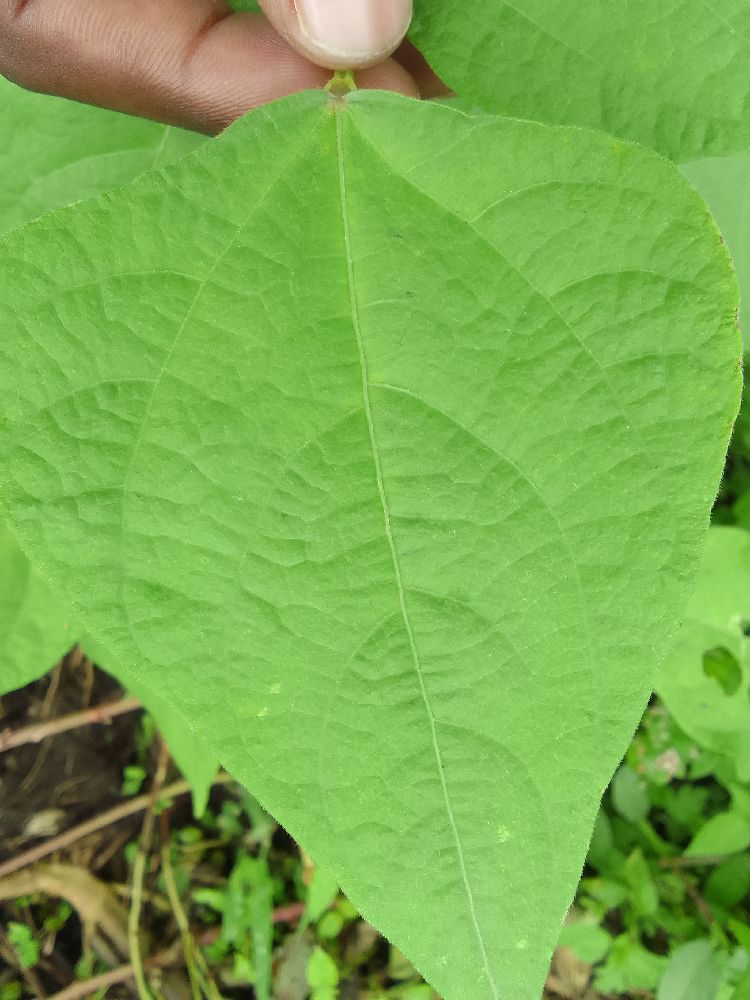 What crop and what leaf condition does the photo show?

common bean, healthy
